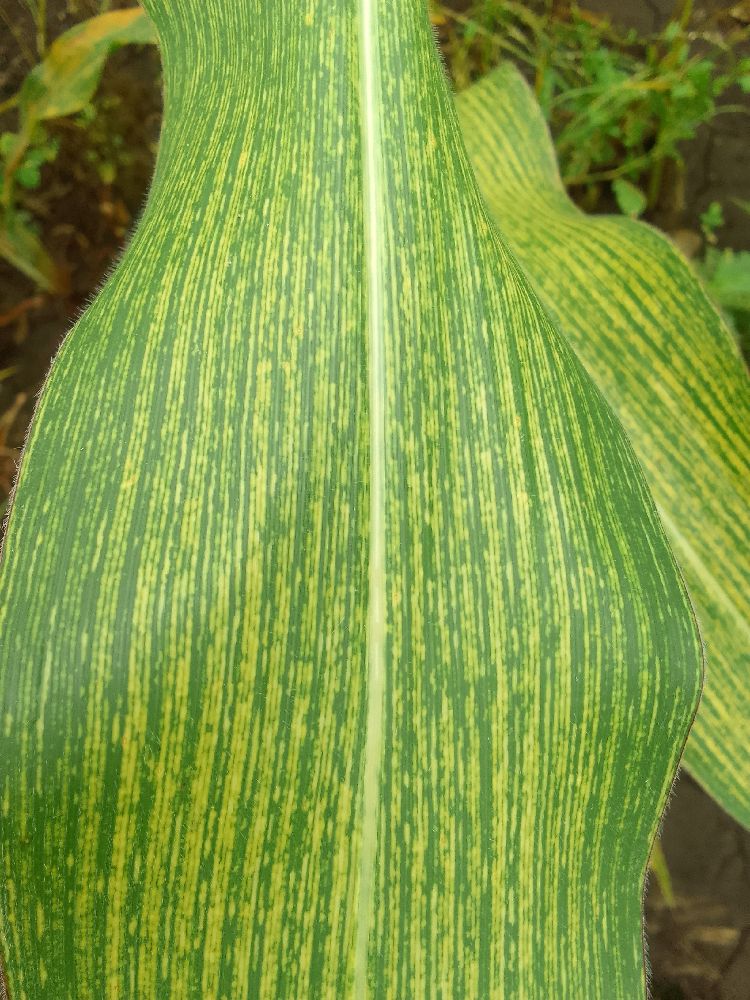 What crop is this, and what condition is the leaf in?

maize, maize streak virus
